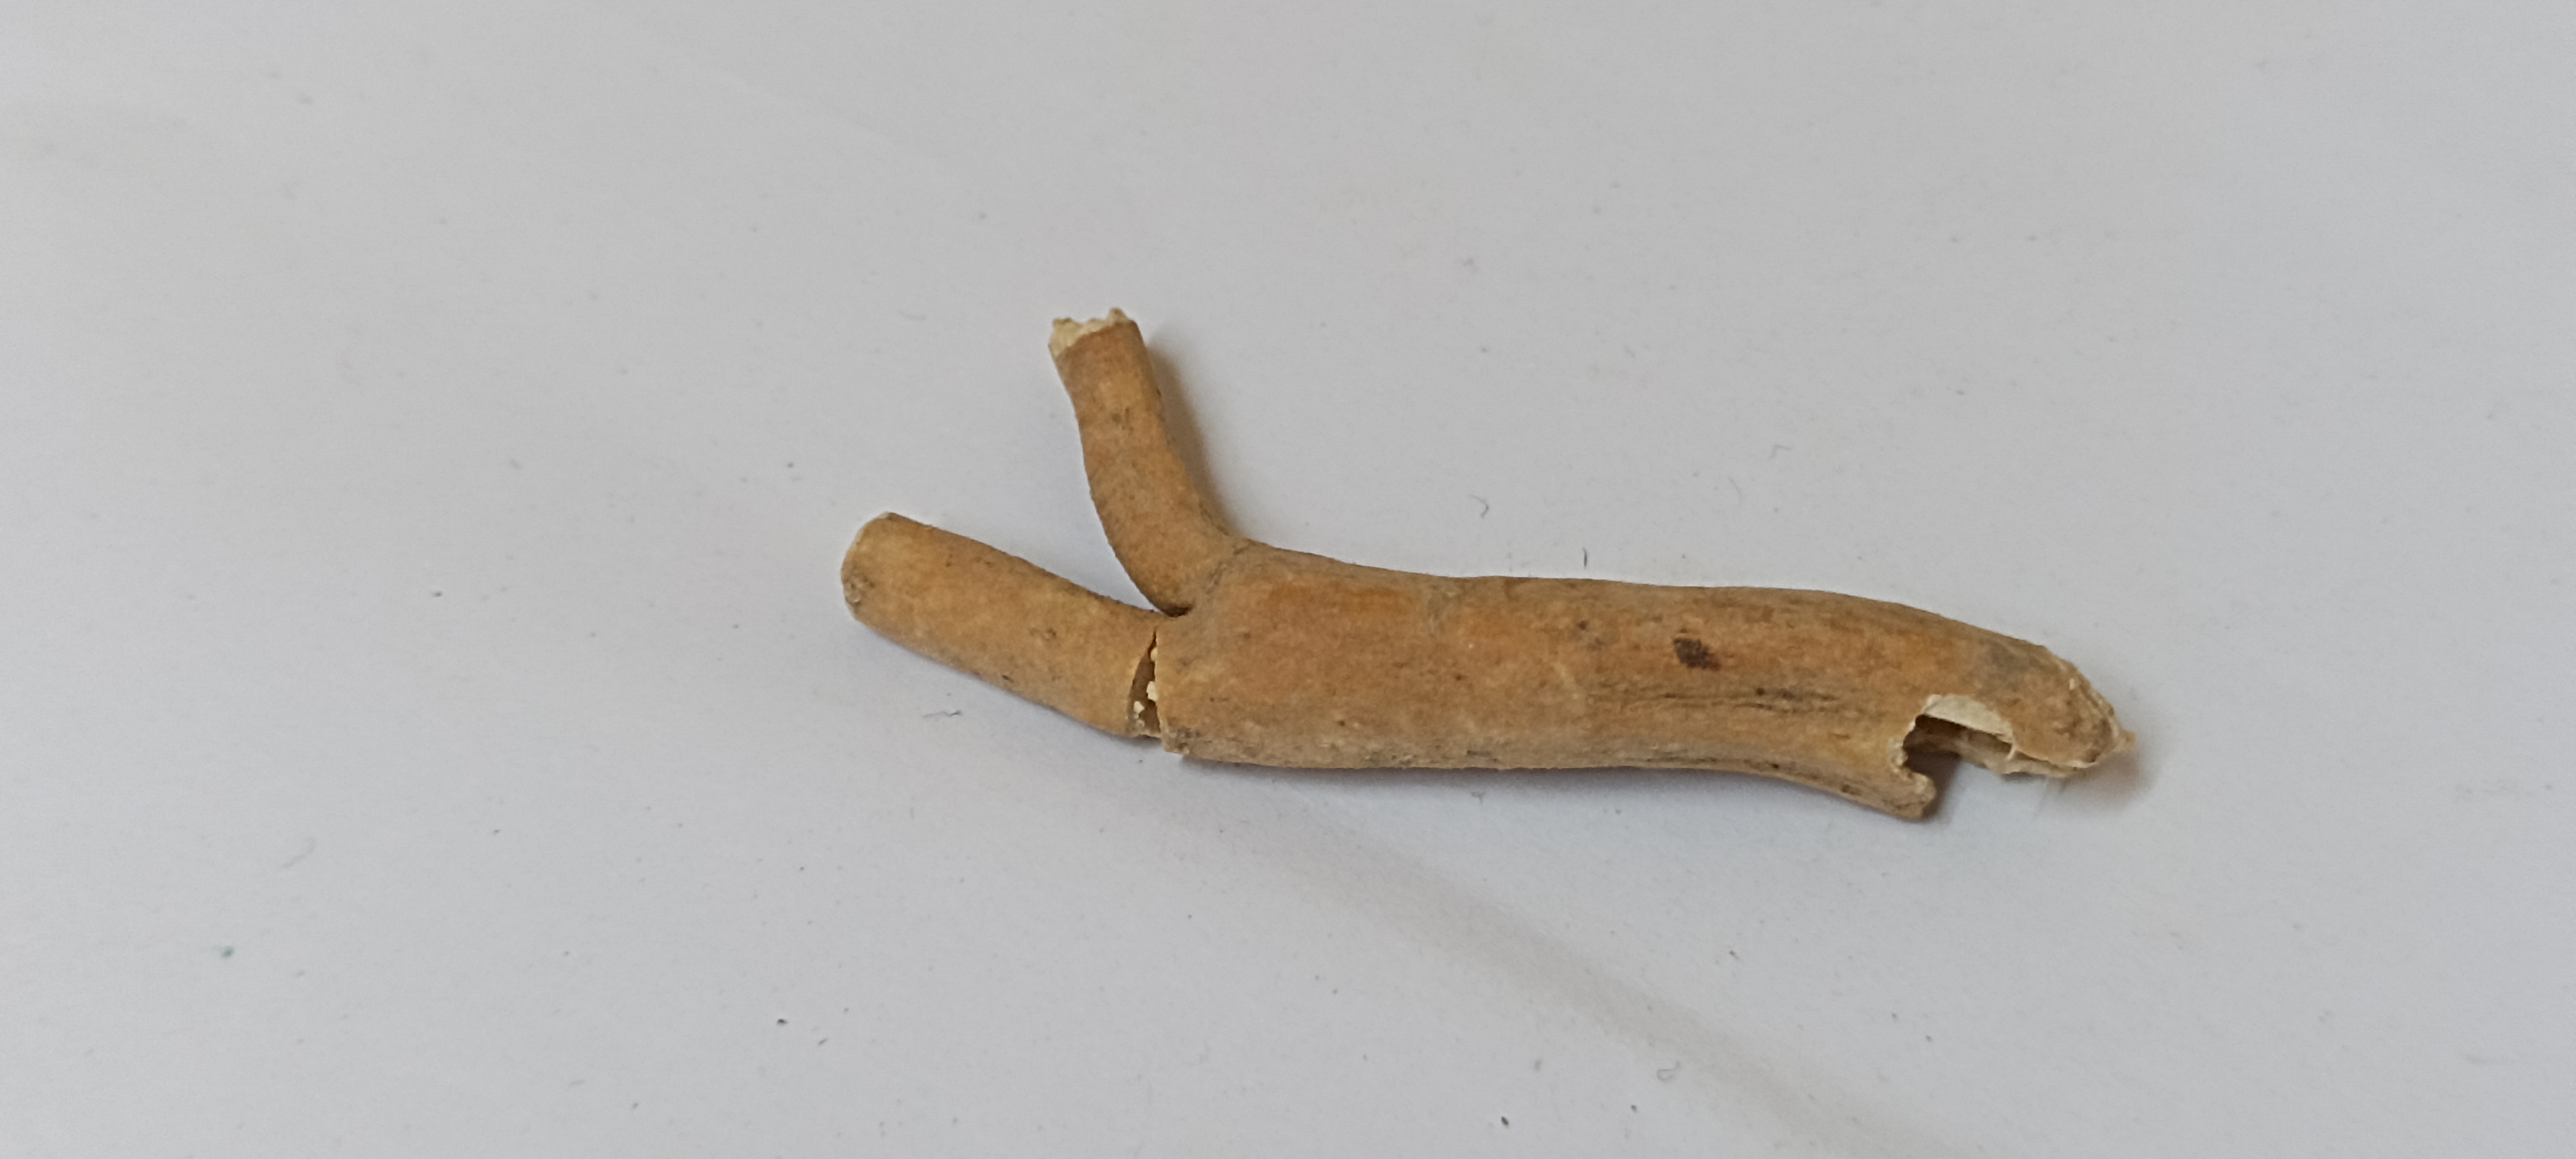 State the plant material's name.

ashwagandha
